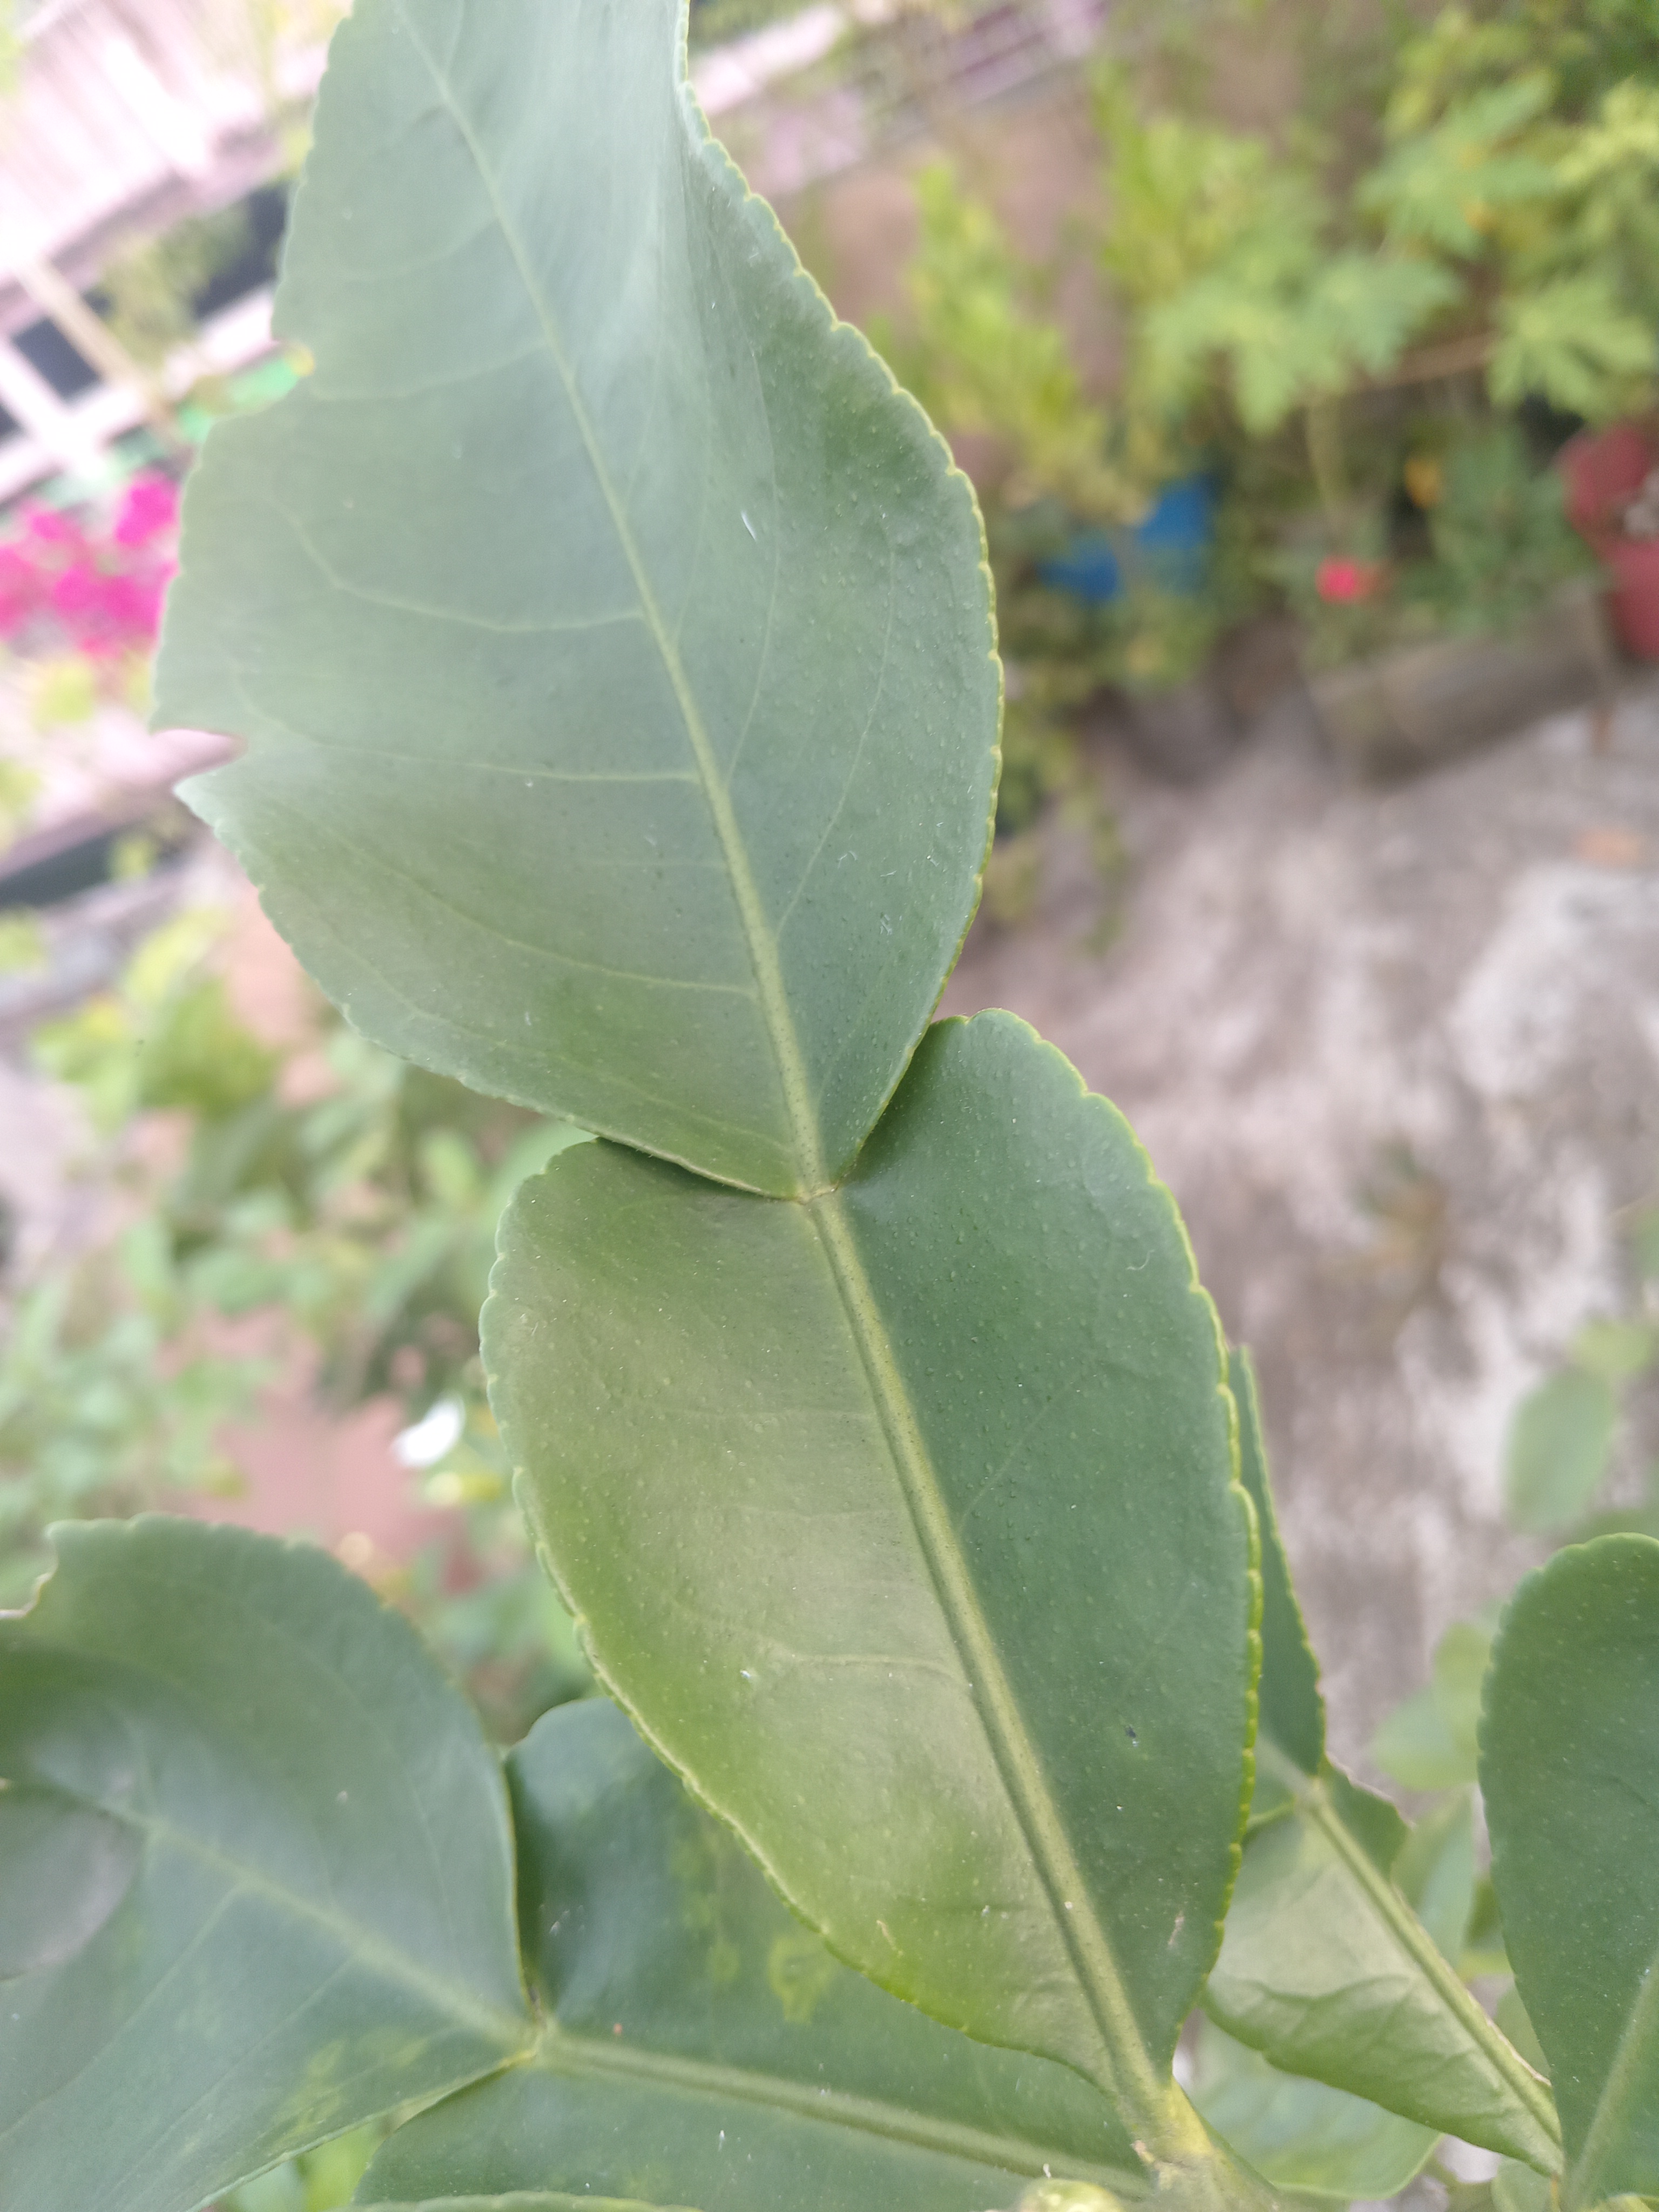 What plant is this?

lemon
